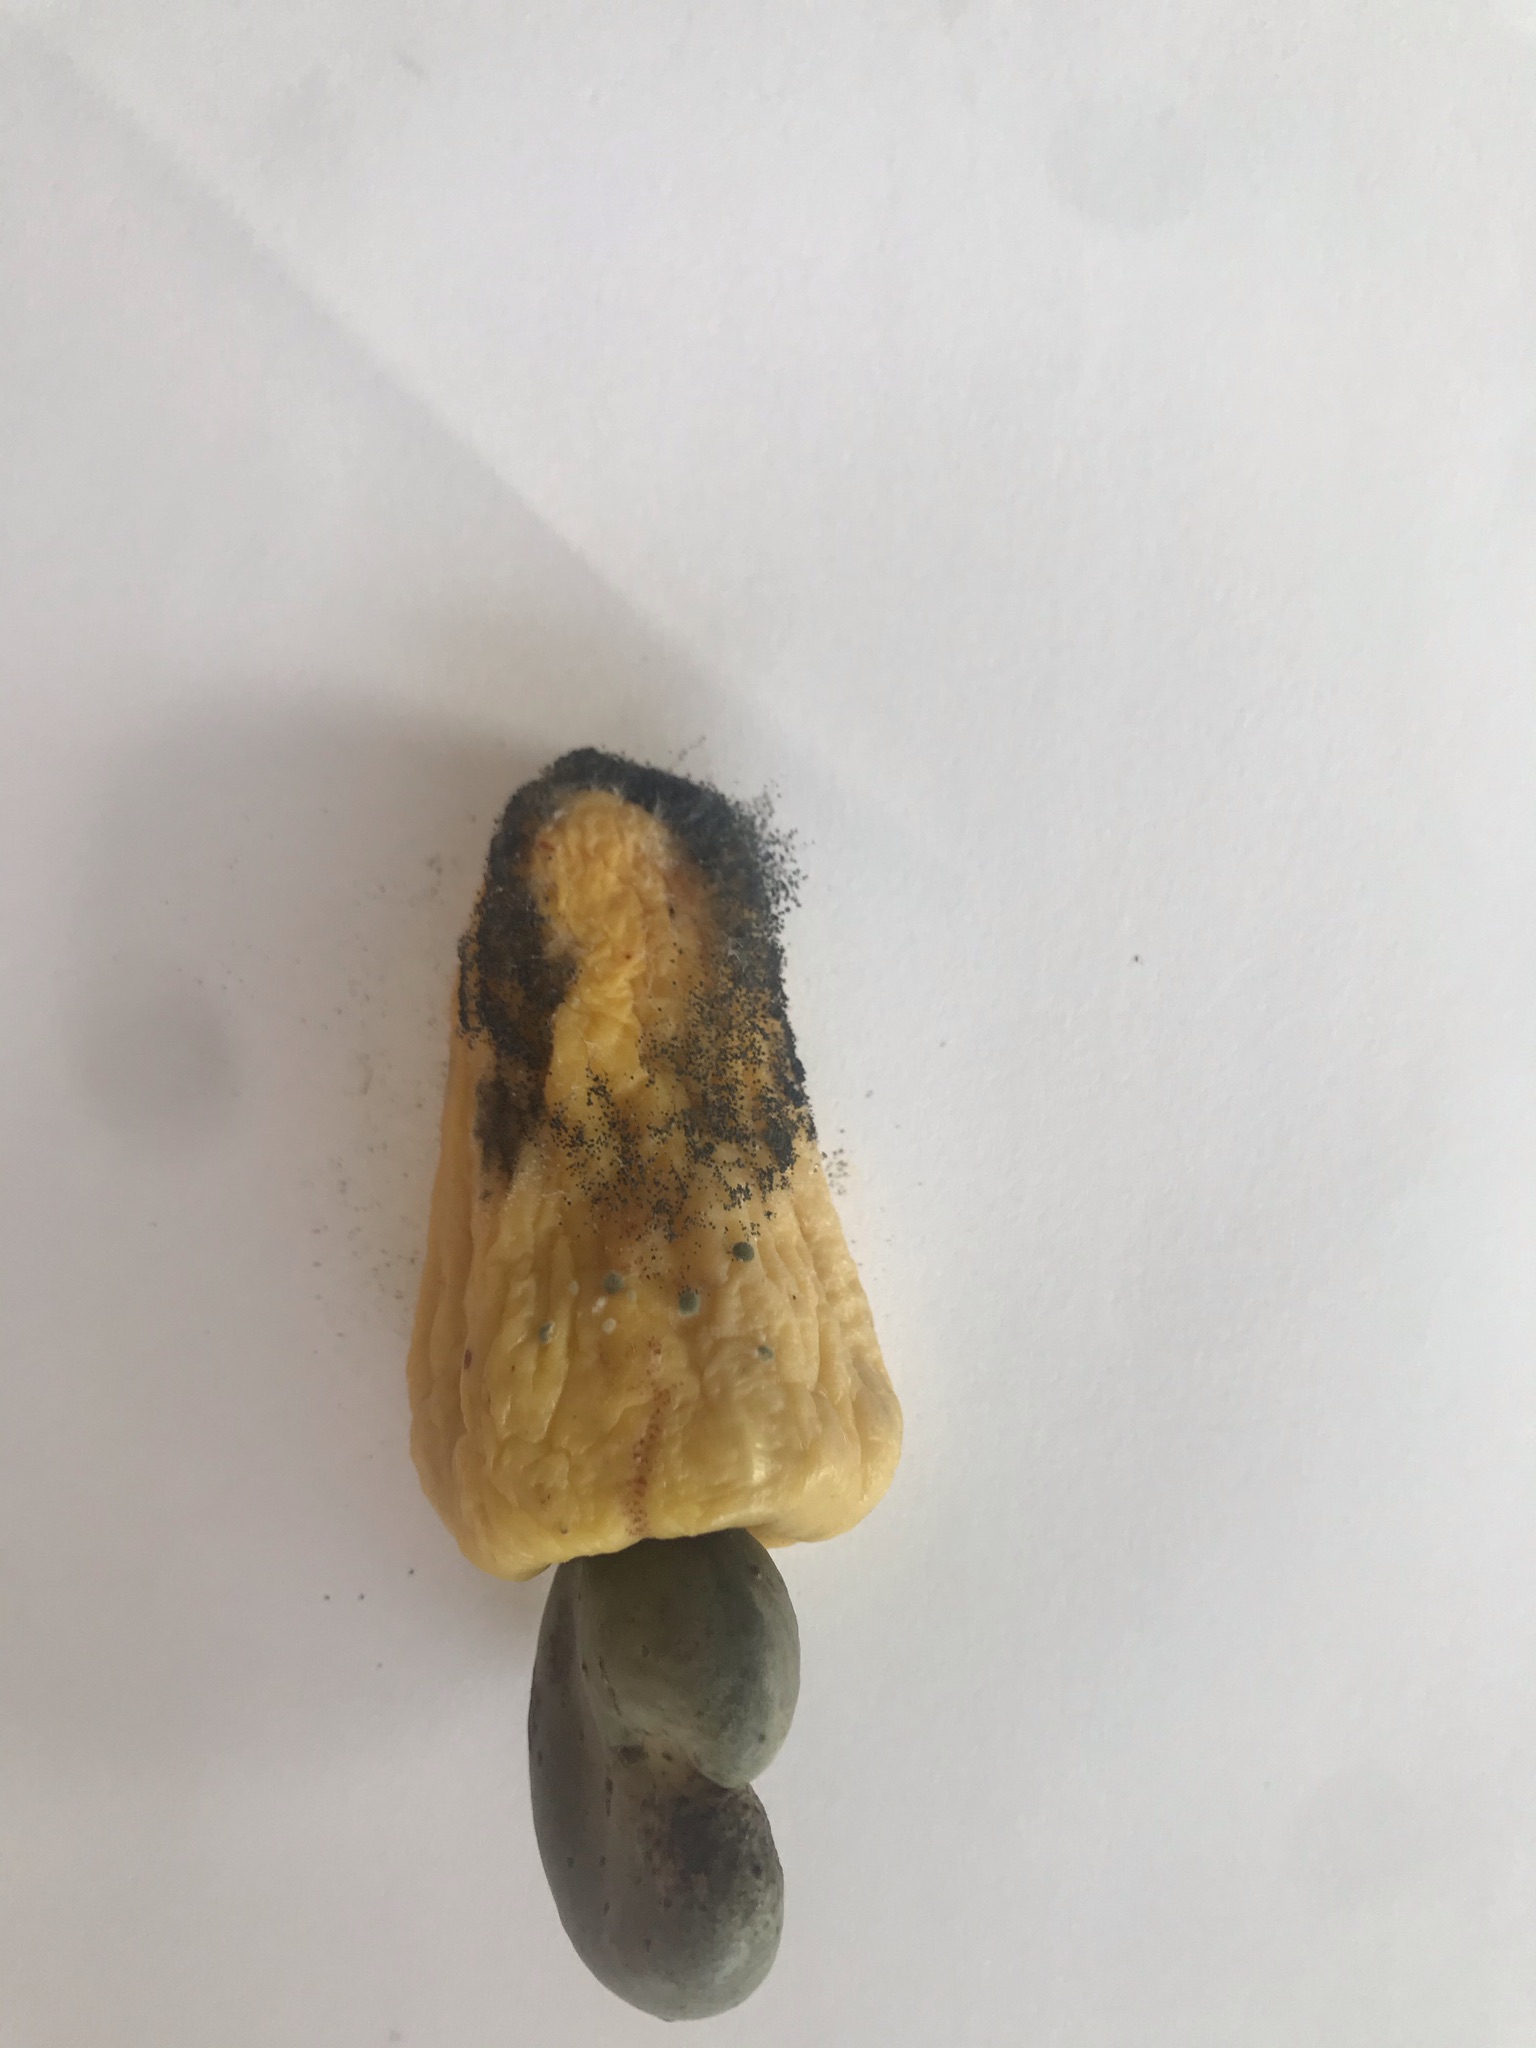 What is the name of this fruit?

caju amarelo
